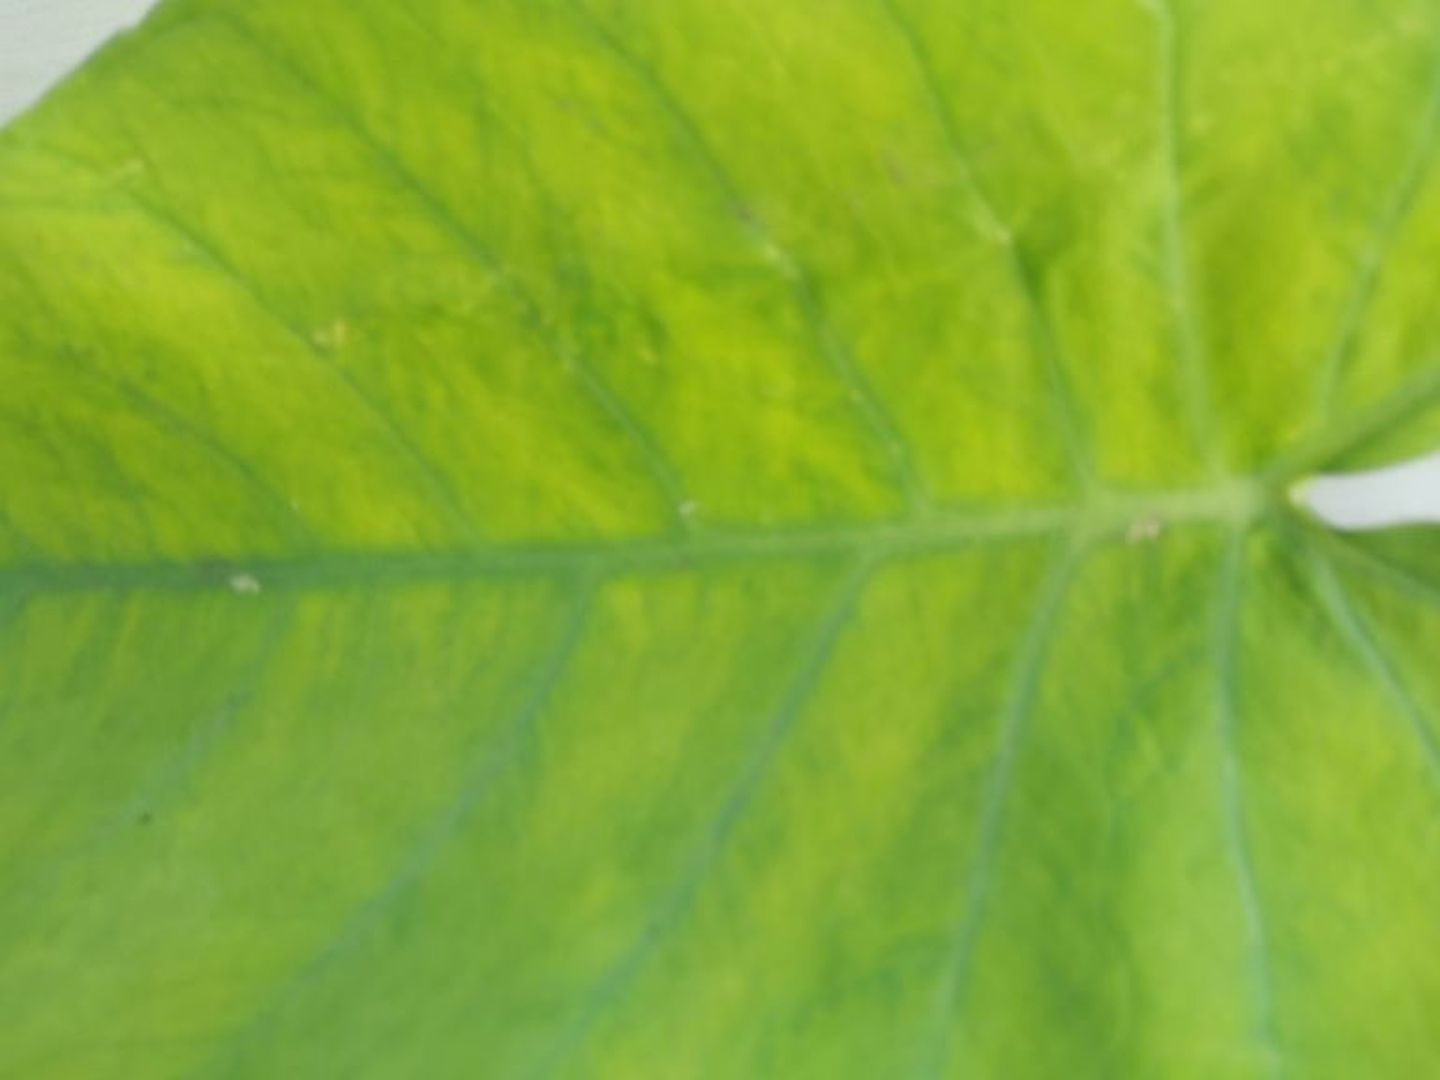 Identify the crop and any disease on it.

taro, mosaic
